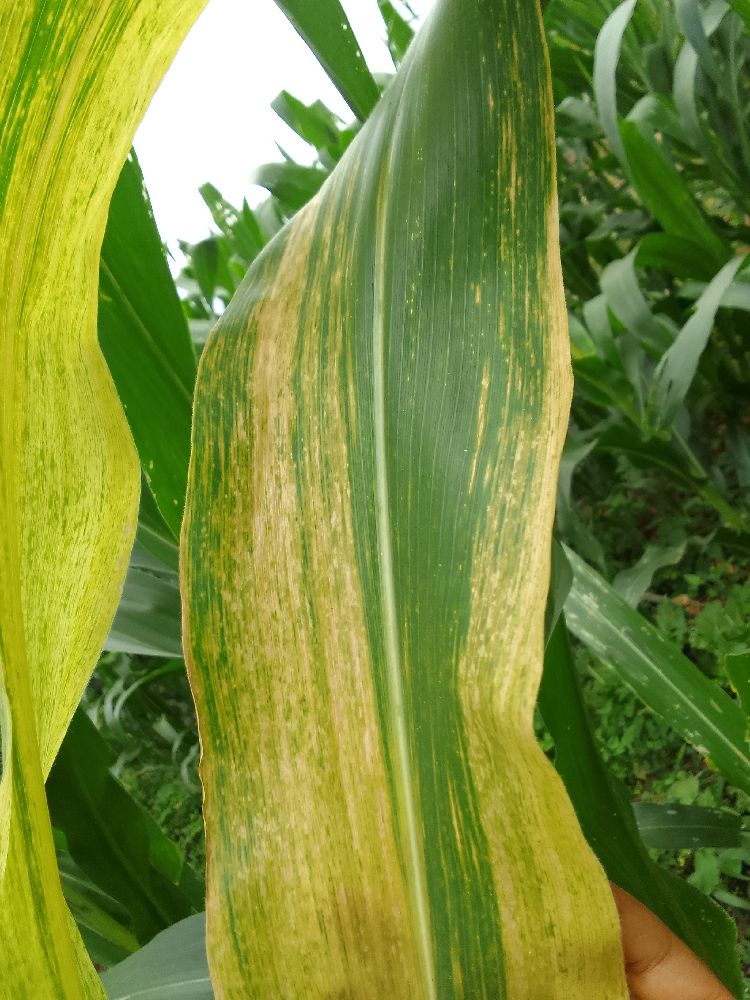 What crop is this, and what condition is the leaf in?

maize, maize lethal necrosis
